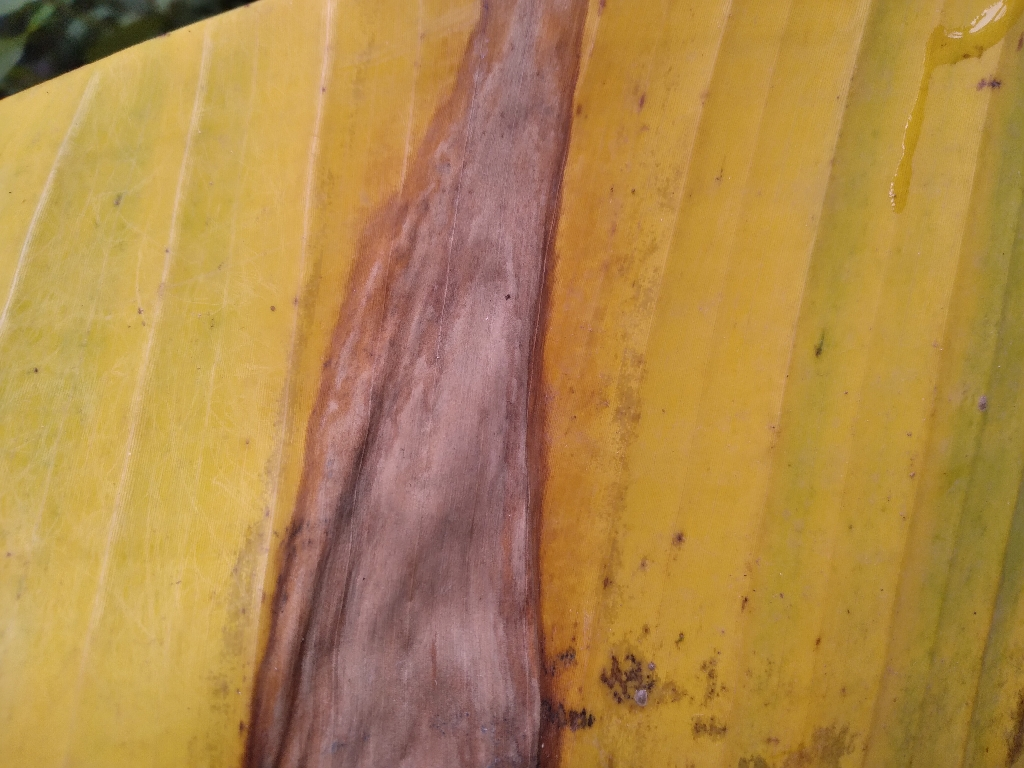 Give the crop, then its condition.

banana, fusarium wilt race 1
